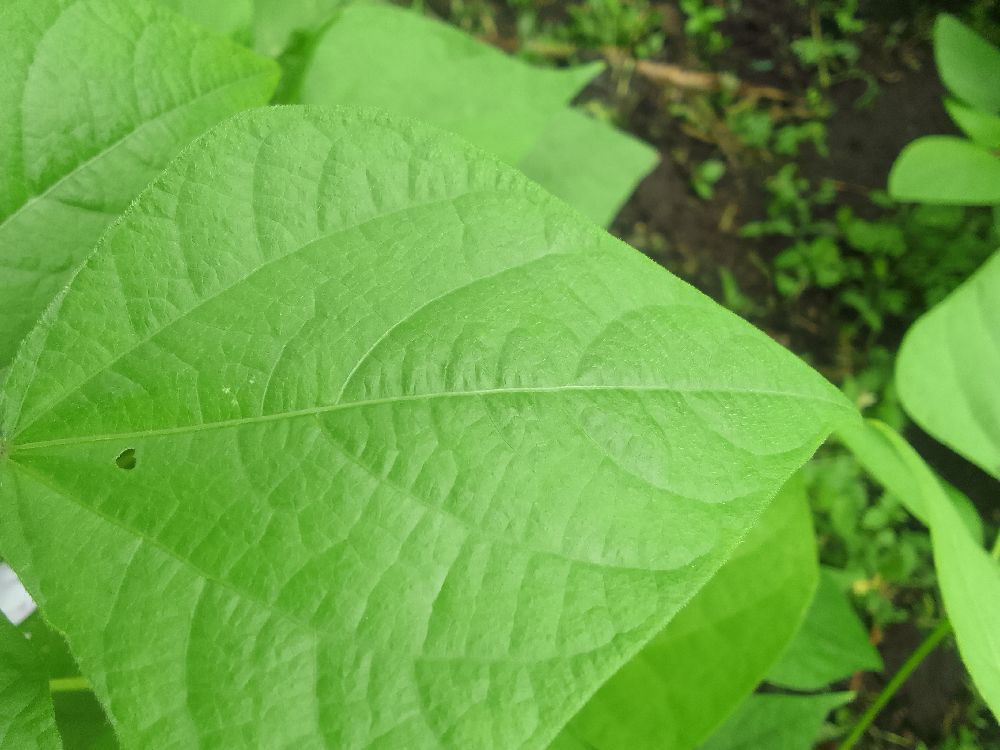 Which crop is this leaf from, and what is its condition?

common bean, healthy
